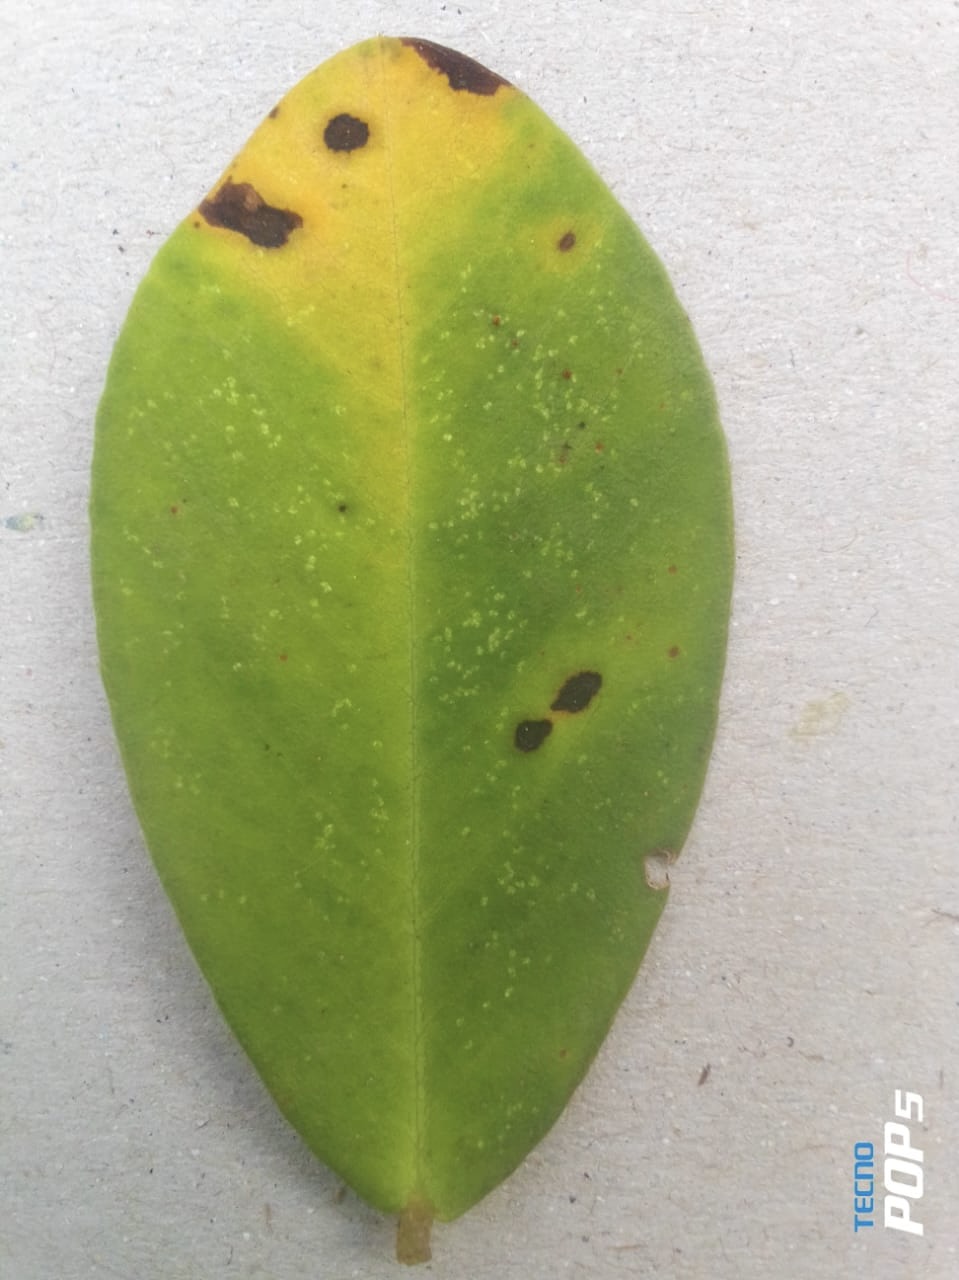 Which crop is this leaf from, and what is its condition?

peanut, nothapassalora personata
